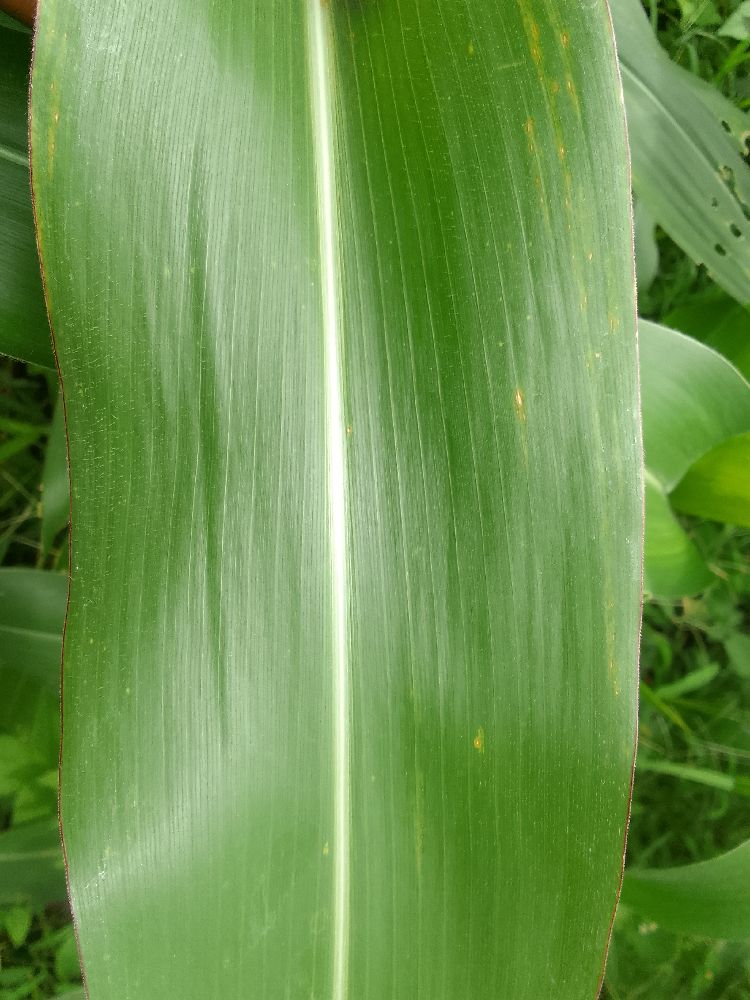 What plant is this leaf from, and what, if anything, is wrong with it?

maize, healthy
